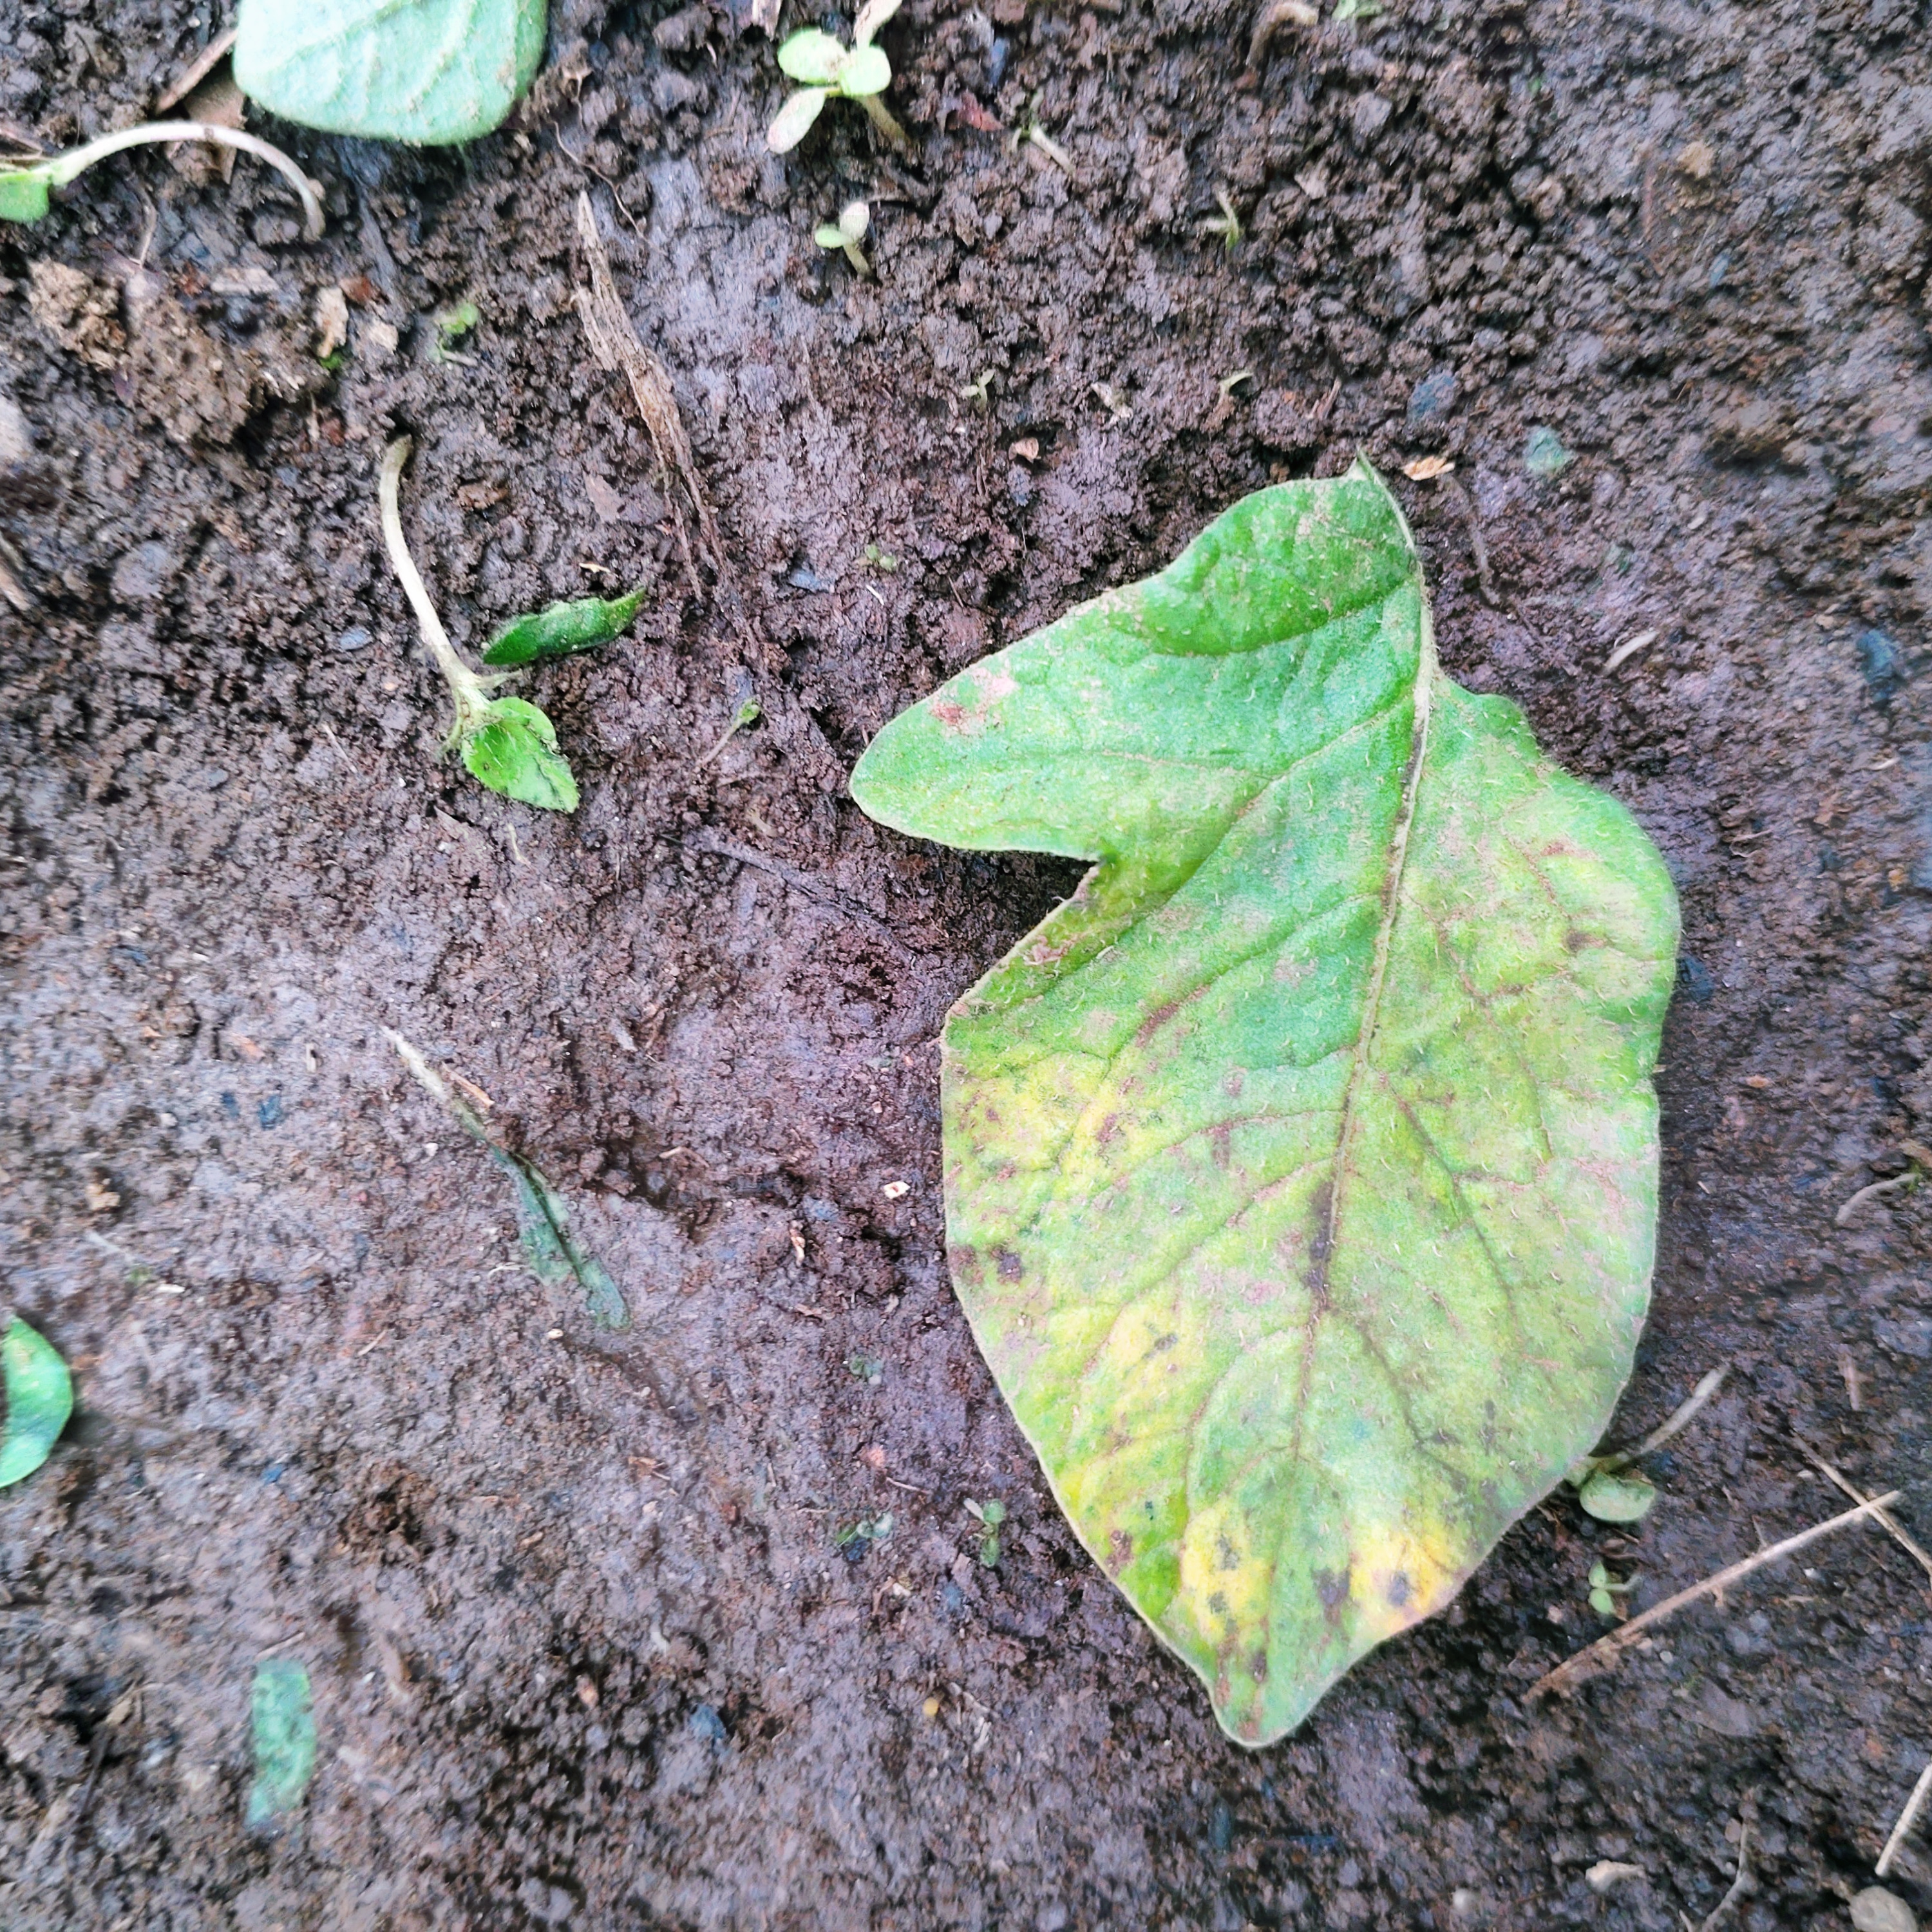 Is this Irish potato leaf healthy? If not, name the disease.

late blight
